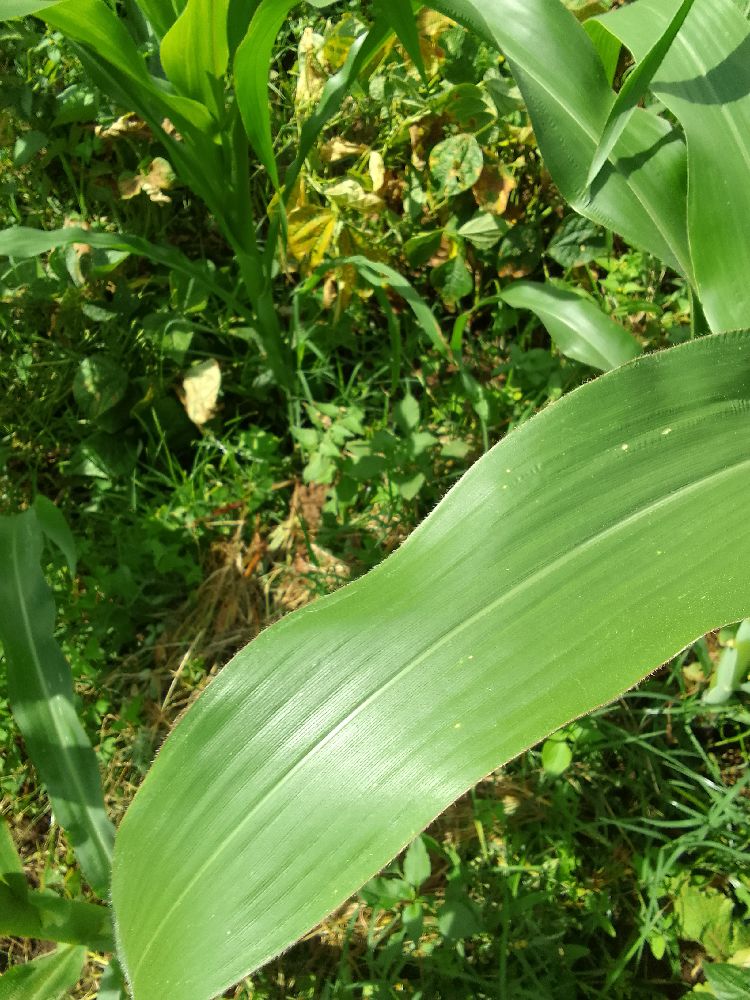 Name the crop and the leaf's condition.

maize, healthy
